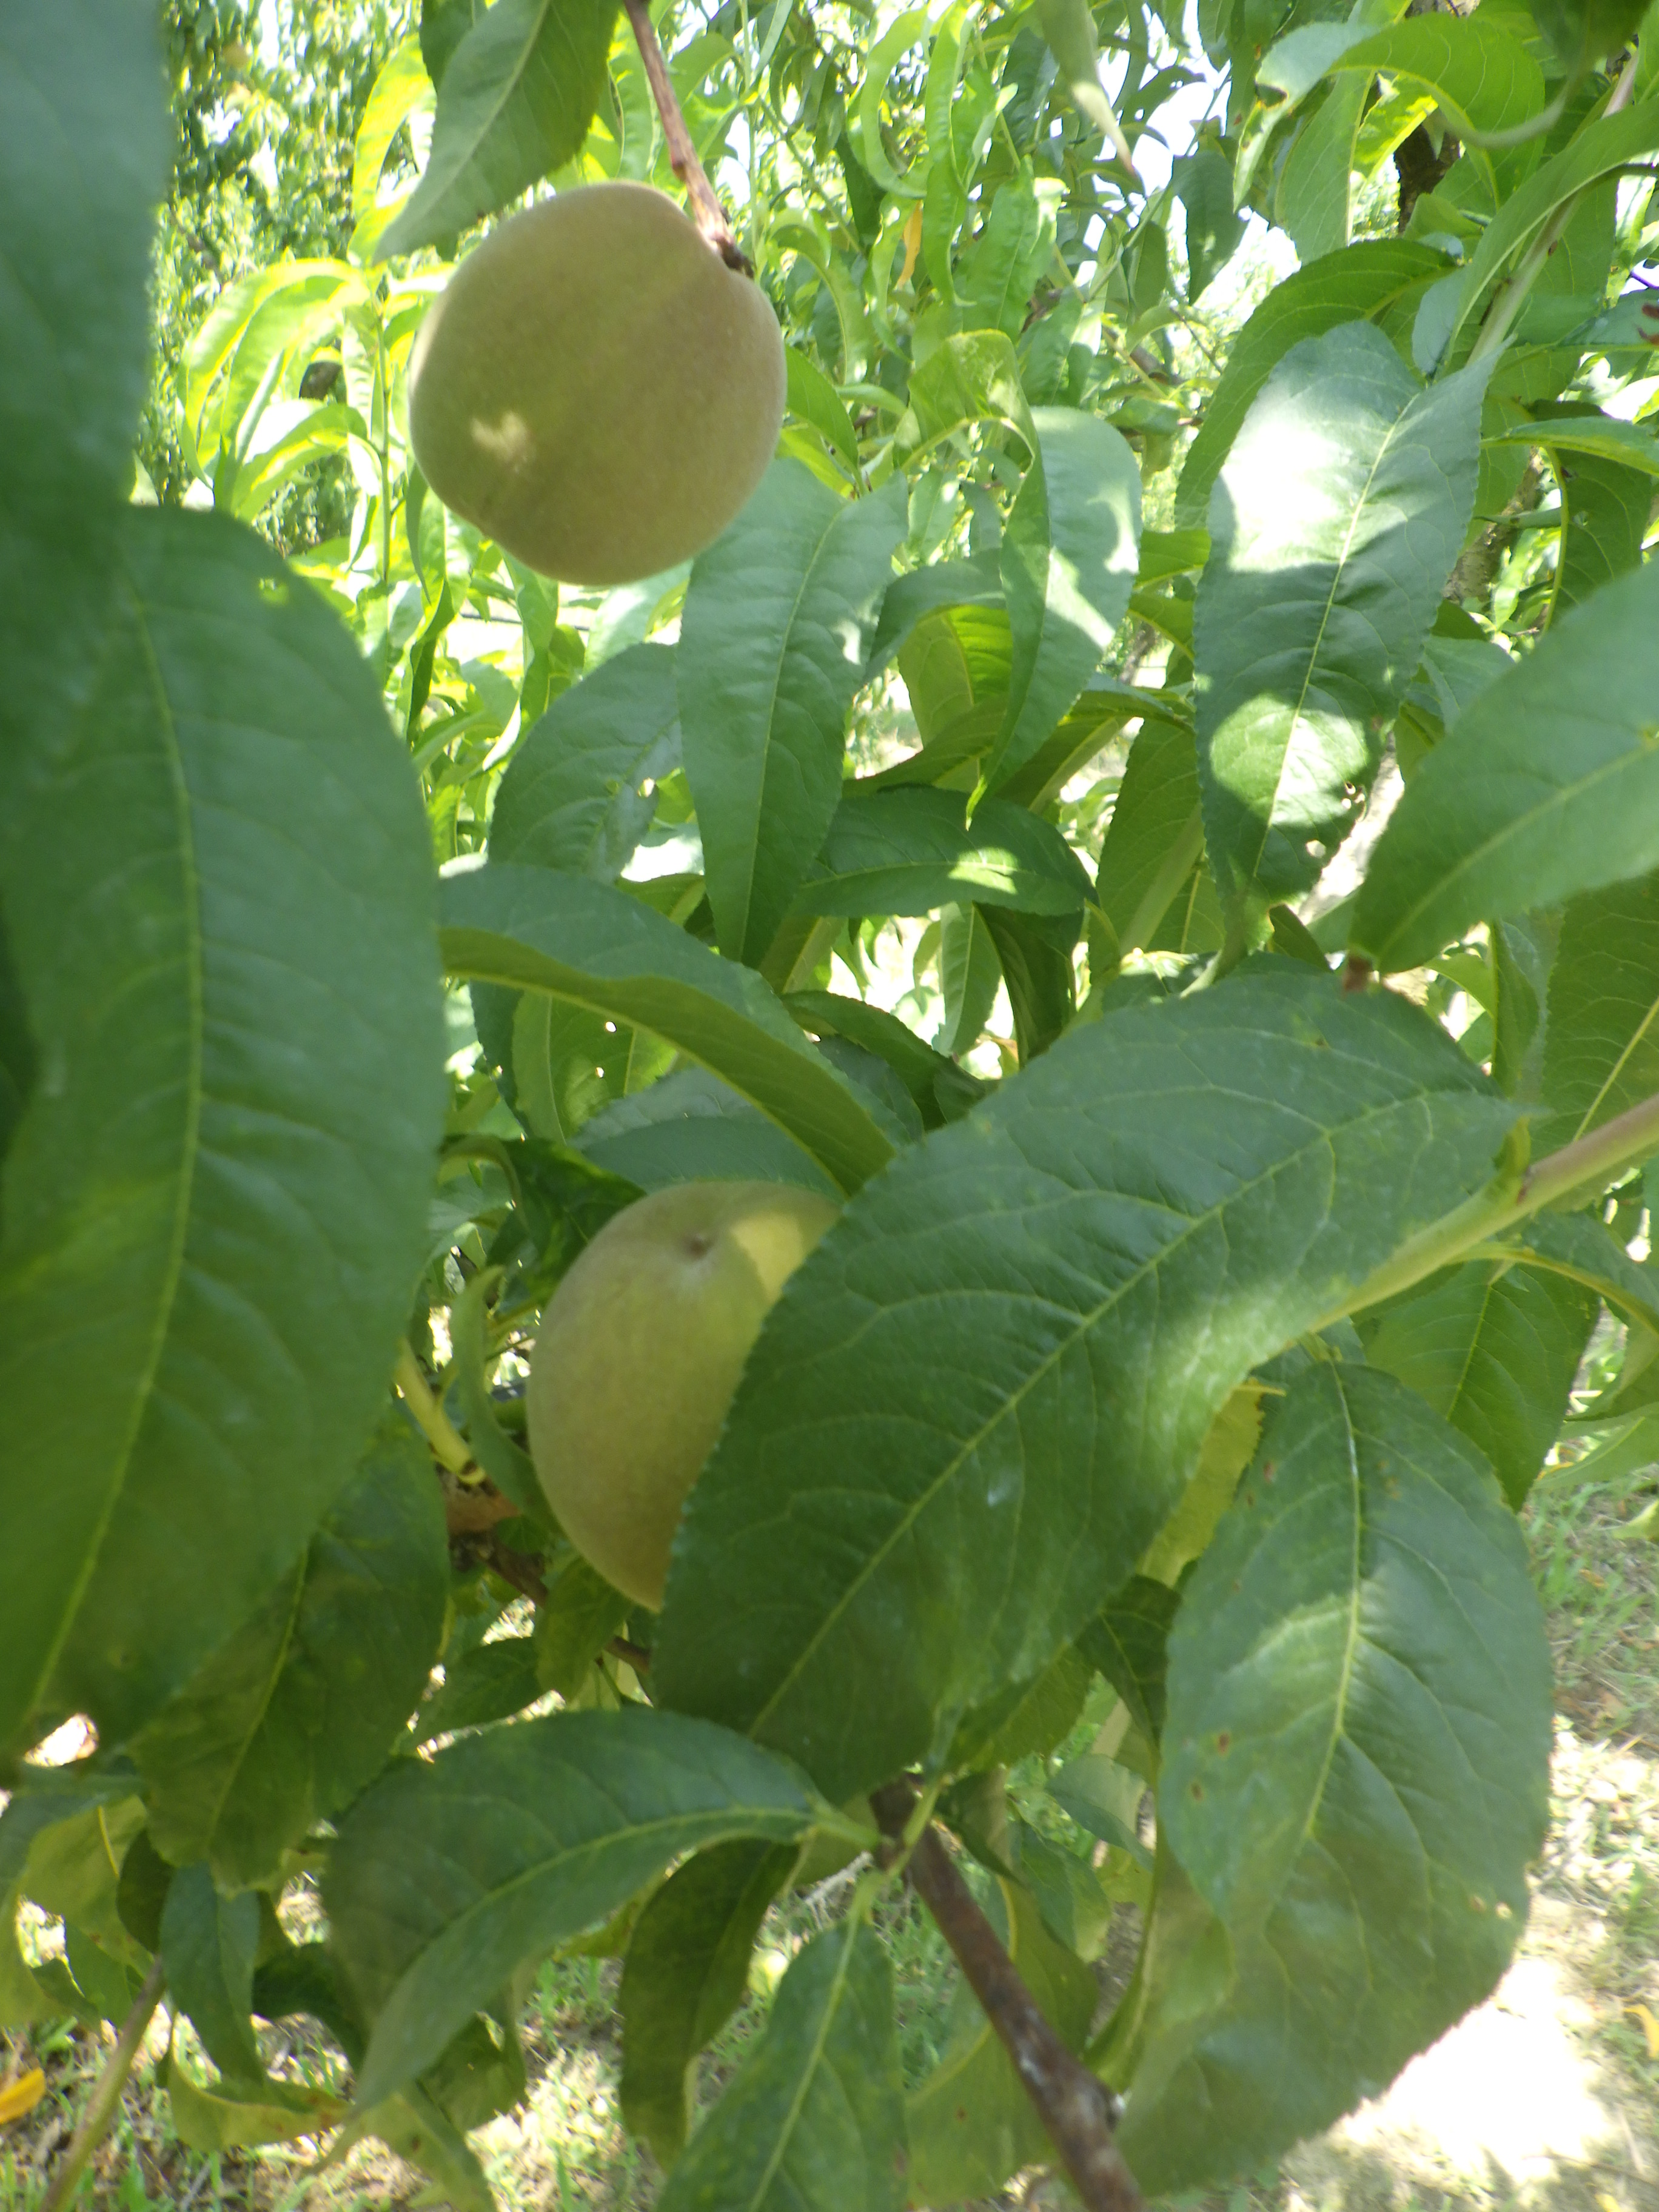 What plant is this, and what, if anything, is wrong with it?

peach, shot hole disease
